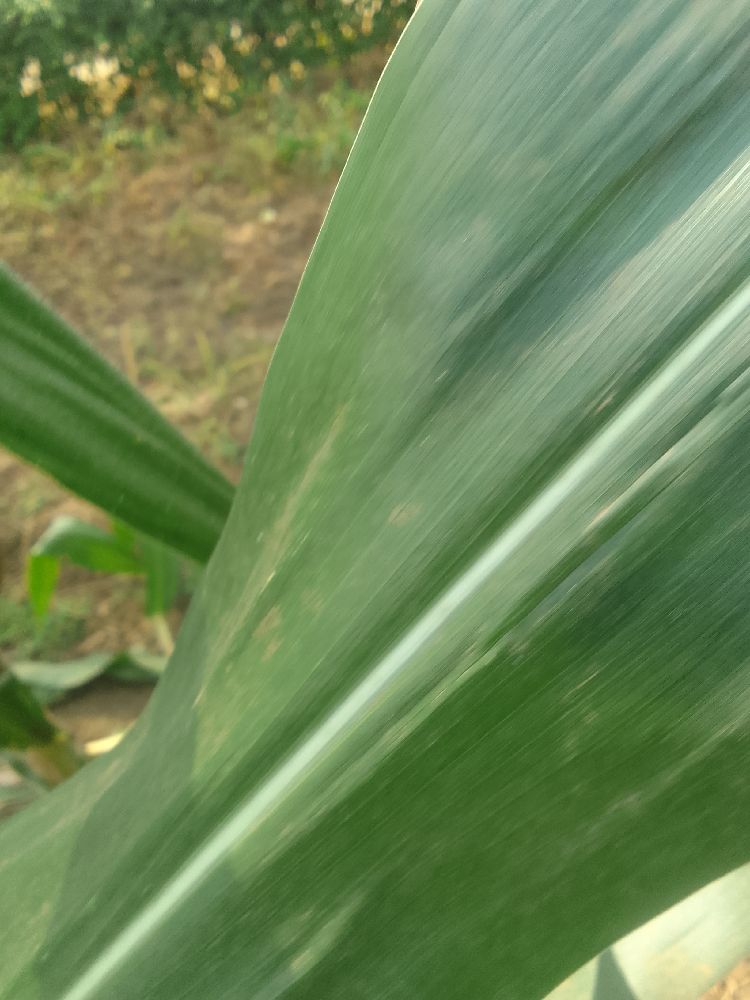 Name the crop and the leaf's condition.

maize, healthy
